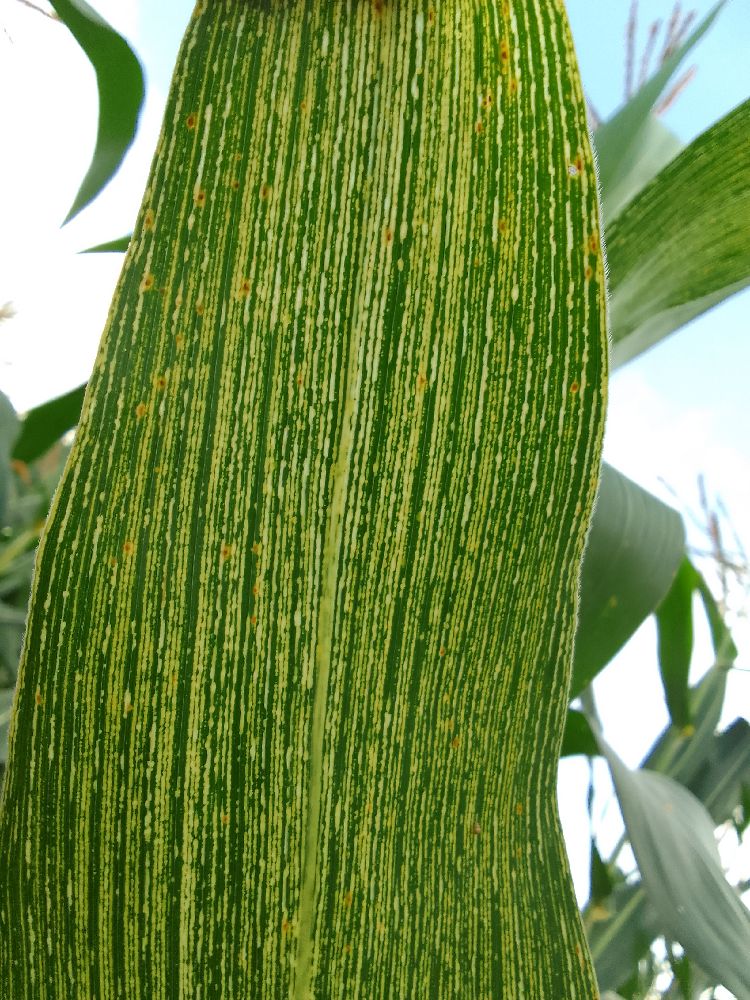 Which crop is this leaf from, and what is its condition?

maize, maize streak virus
